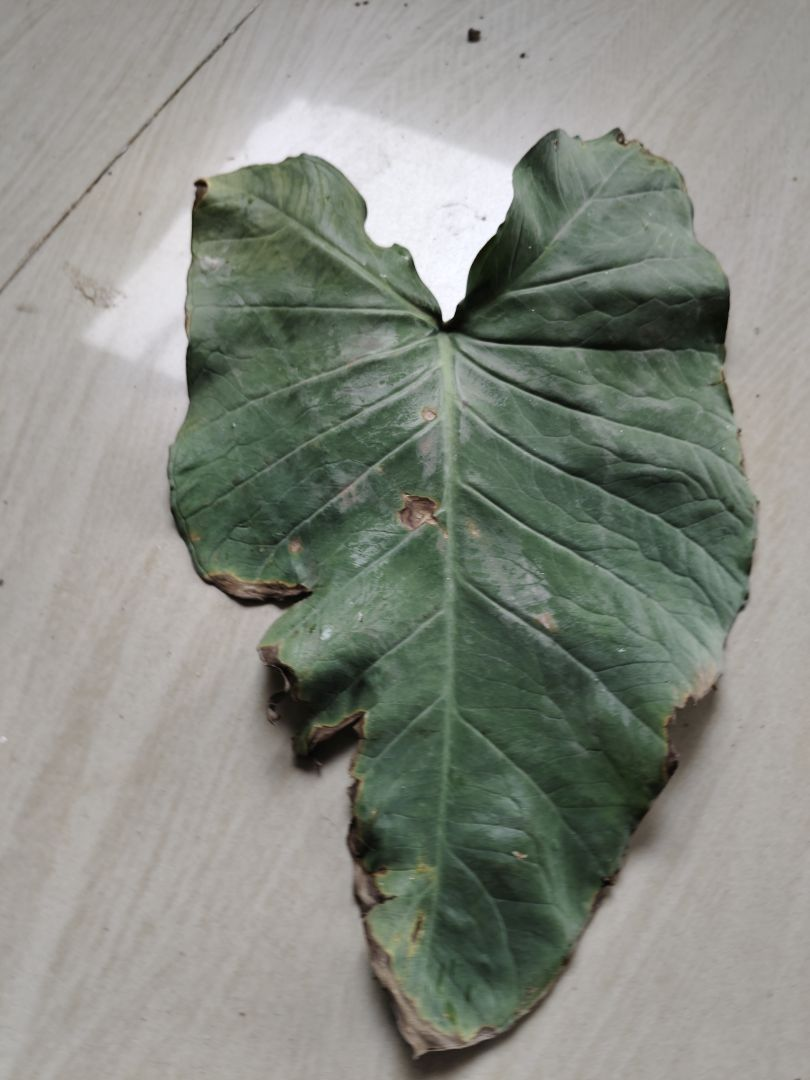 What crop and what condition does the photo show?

taro, leaf blight
